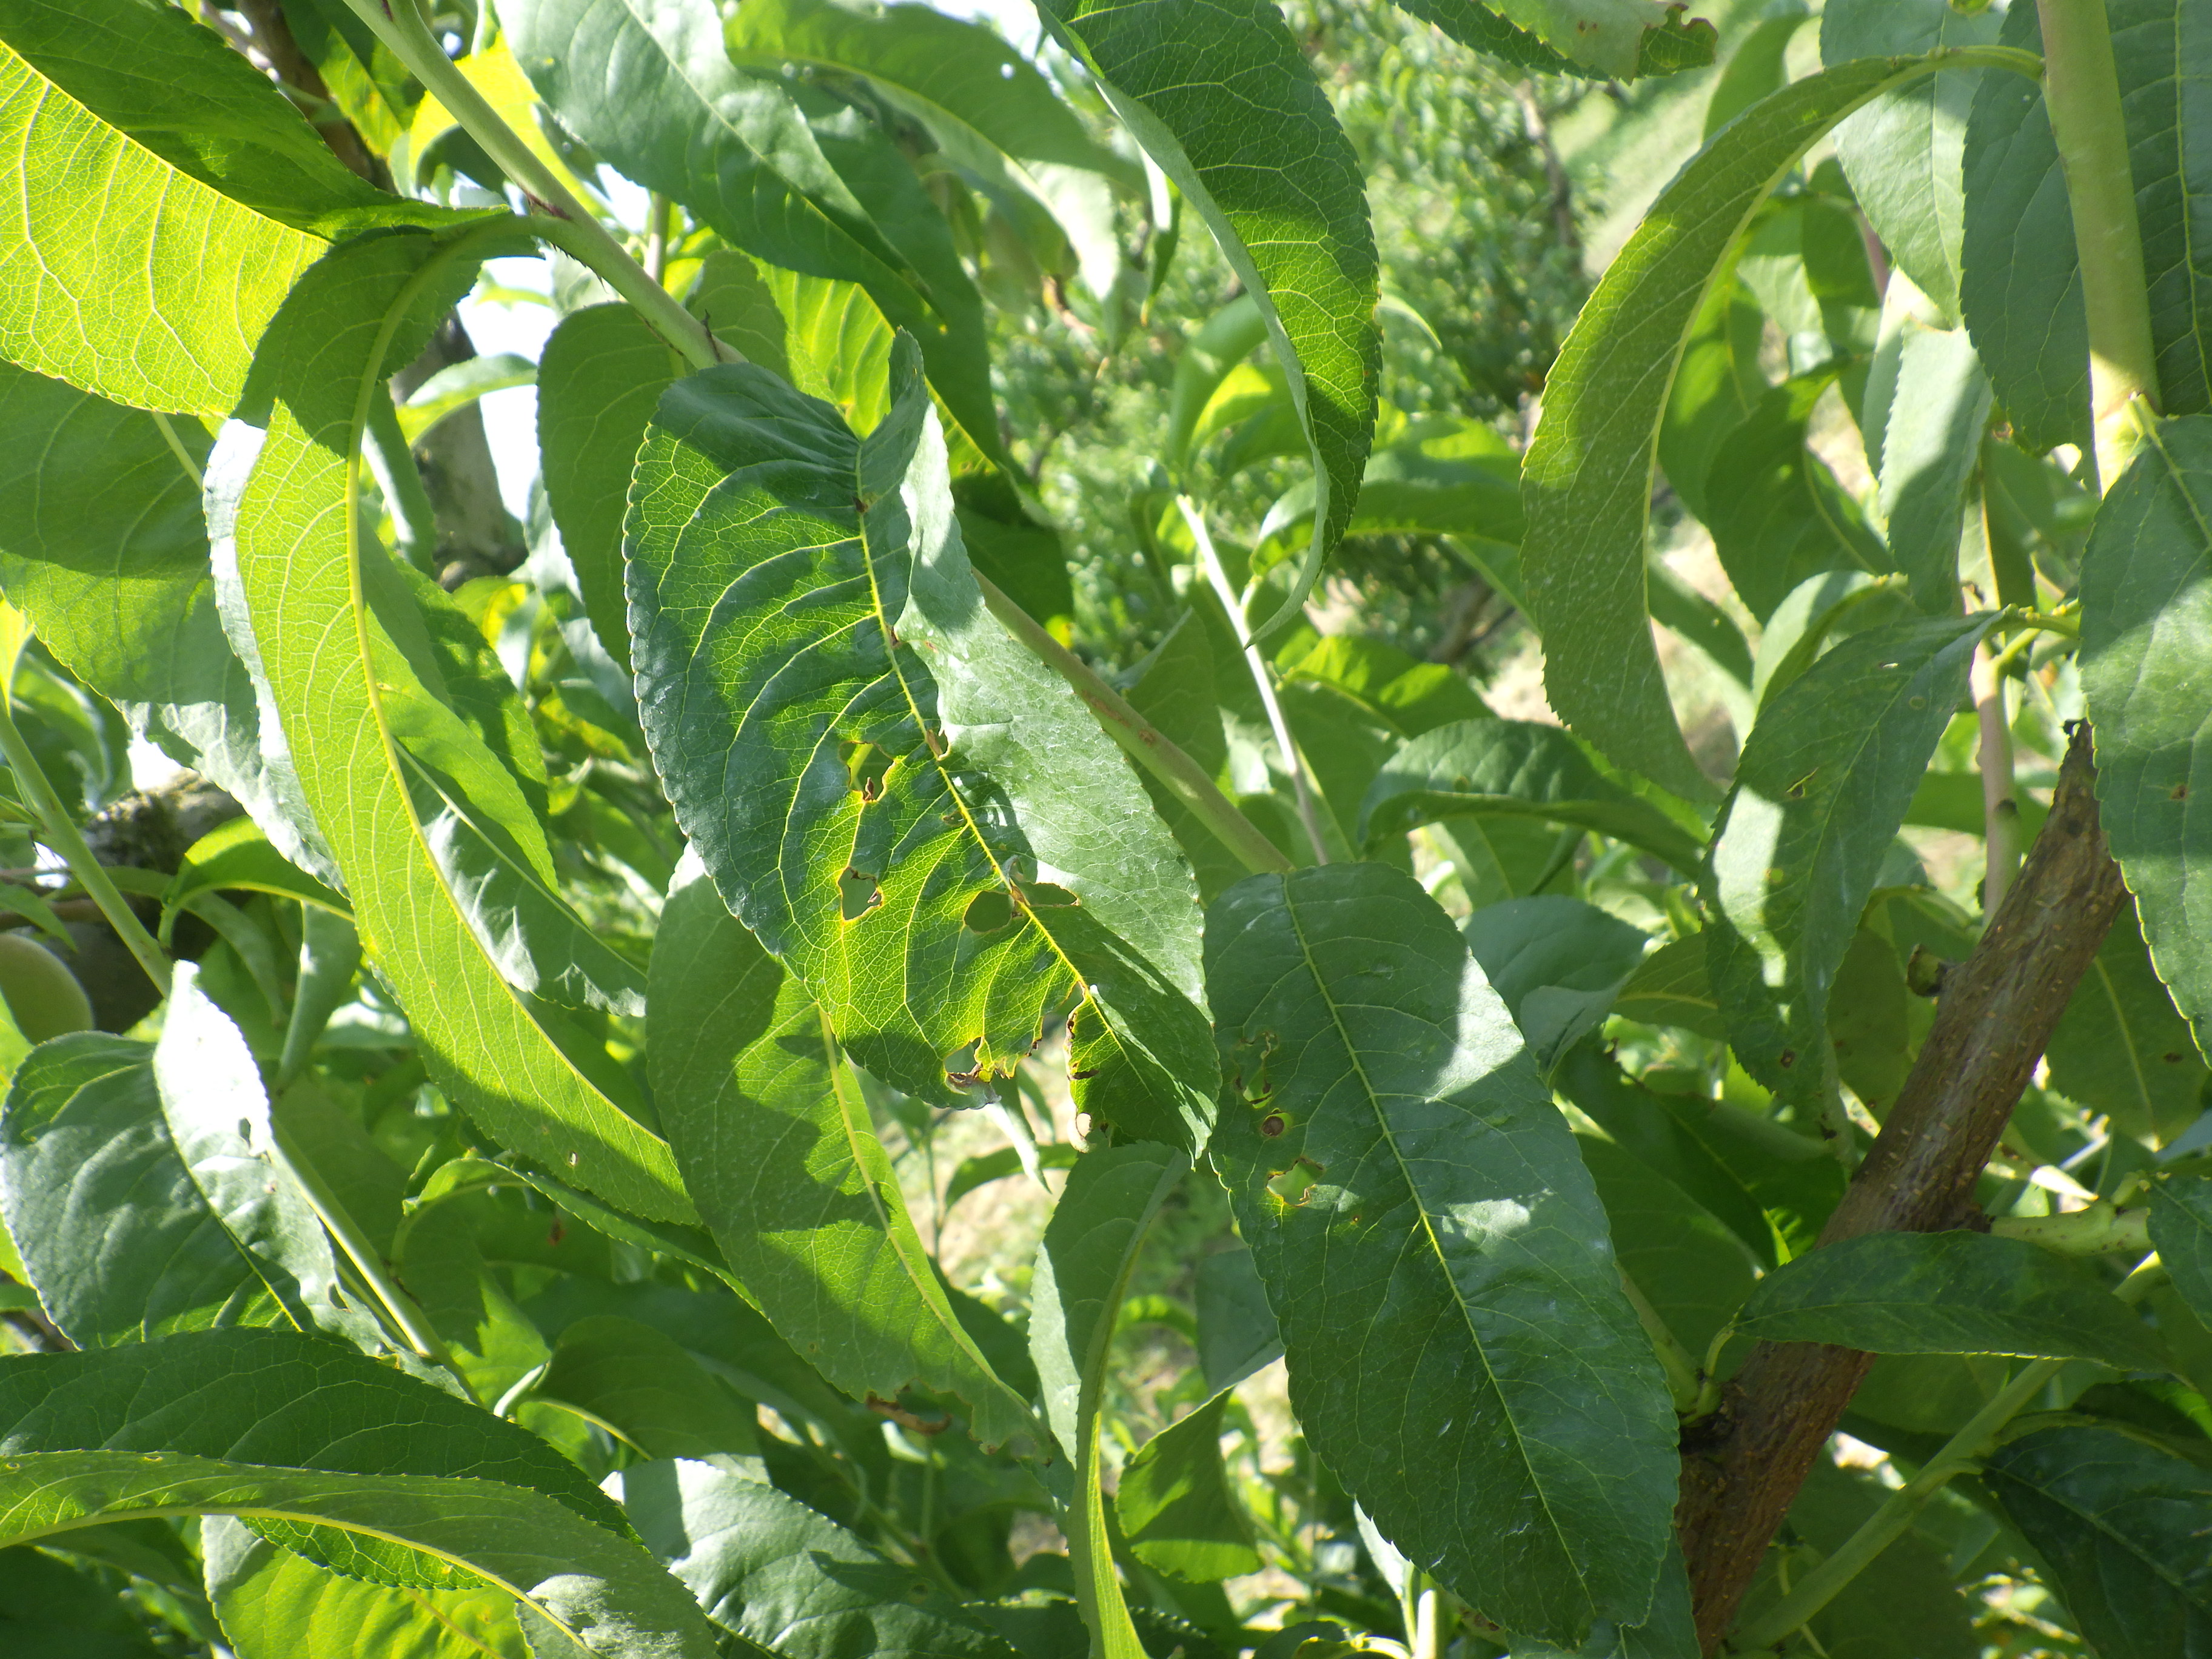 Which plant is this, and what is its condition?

peach, shot hole disease
